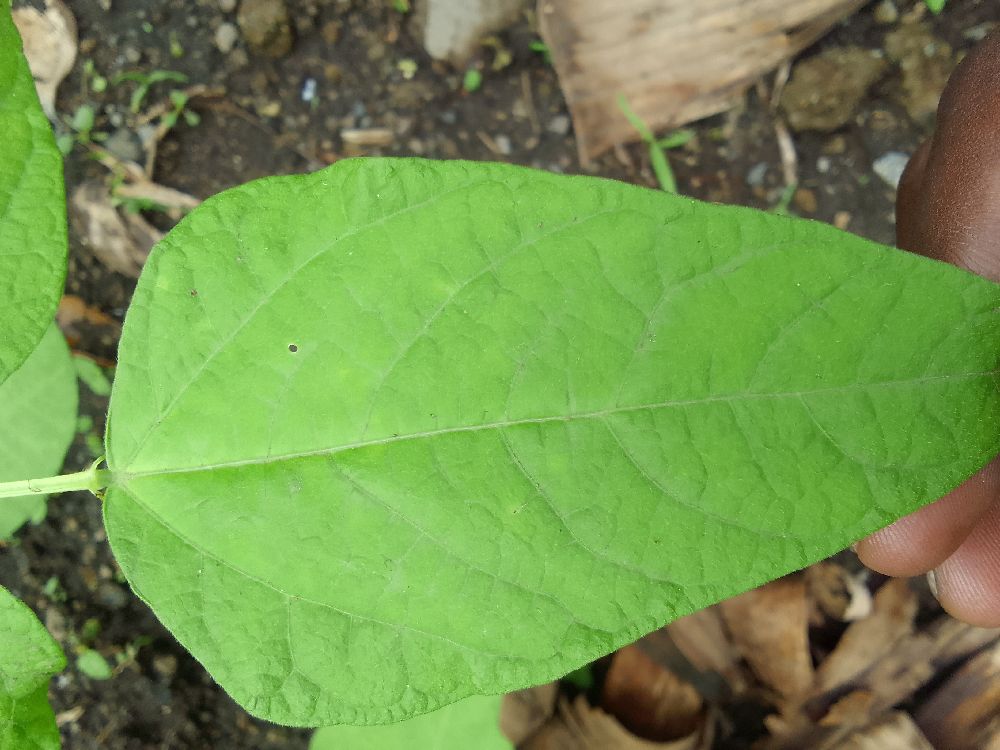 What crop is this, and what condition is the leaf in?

common bean, healthy
